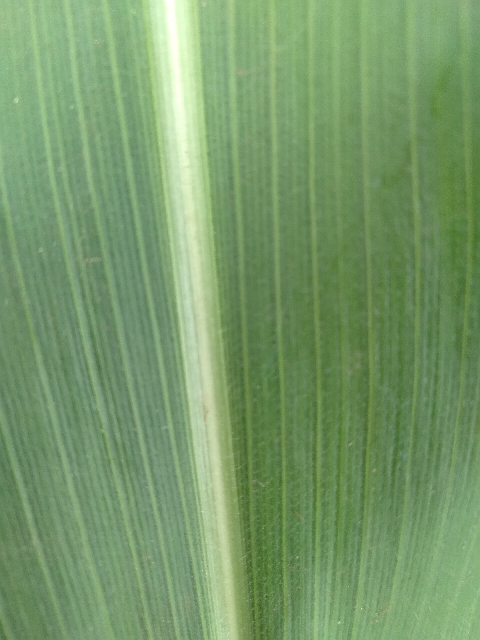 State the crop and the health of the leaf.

maize, healthy
